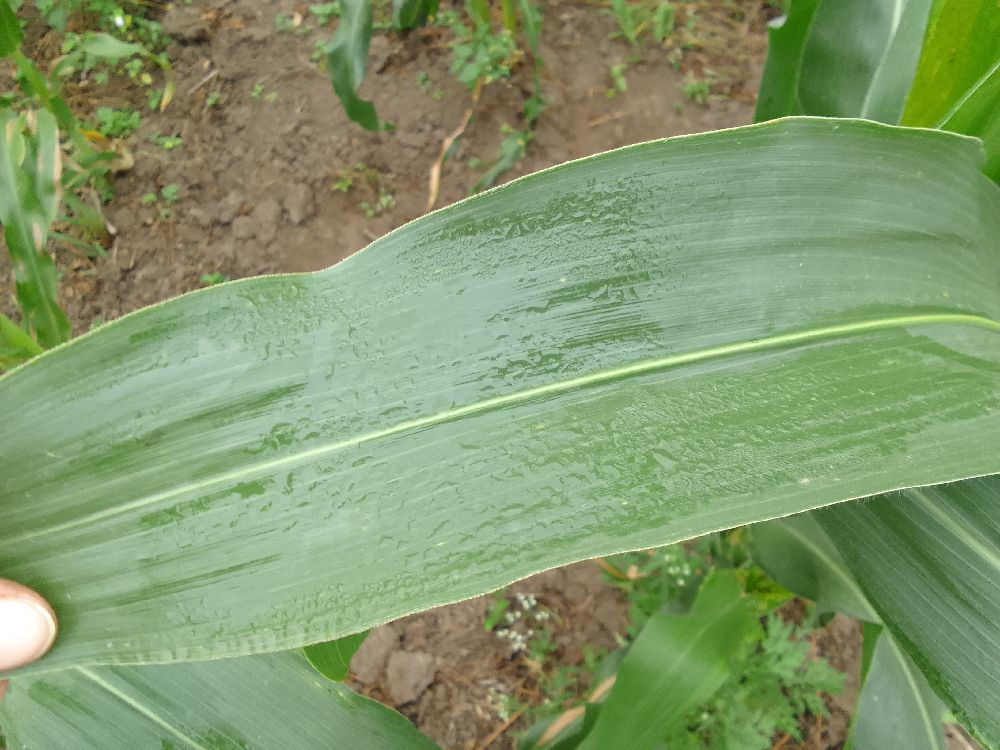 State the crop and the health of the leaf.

maize, healthy
